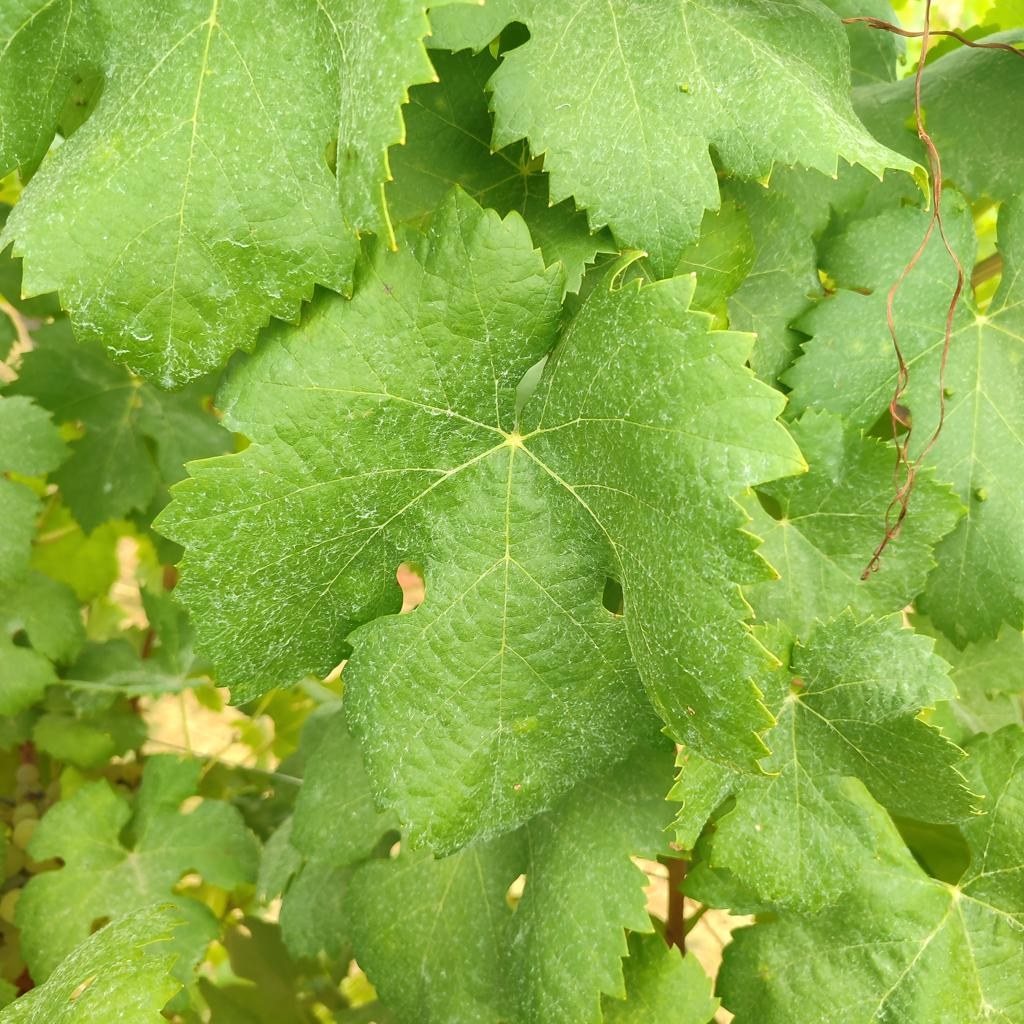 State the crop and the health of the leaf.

grapevine, healthy
